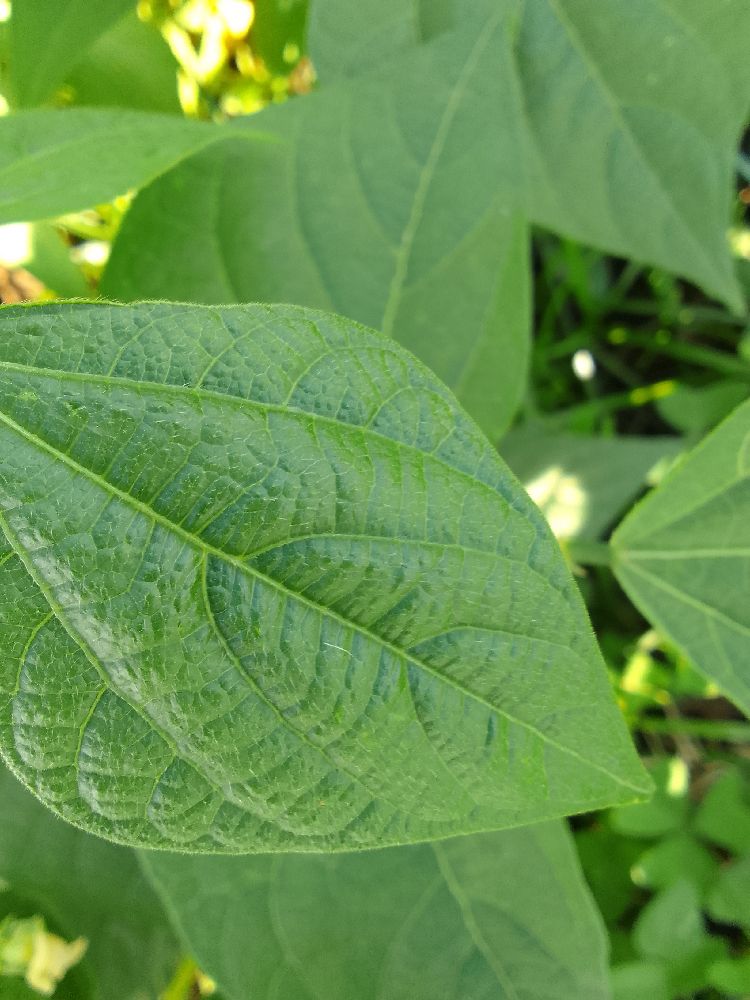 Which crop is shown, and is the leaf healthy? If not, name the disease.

common bean, healthy
